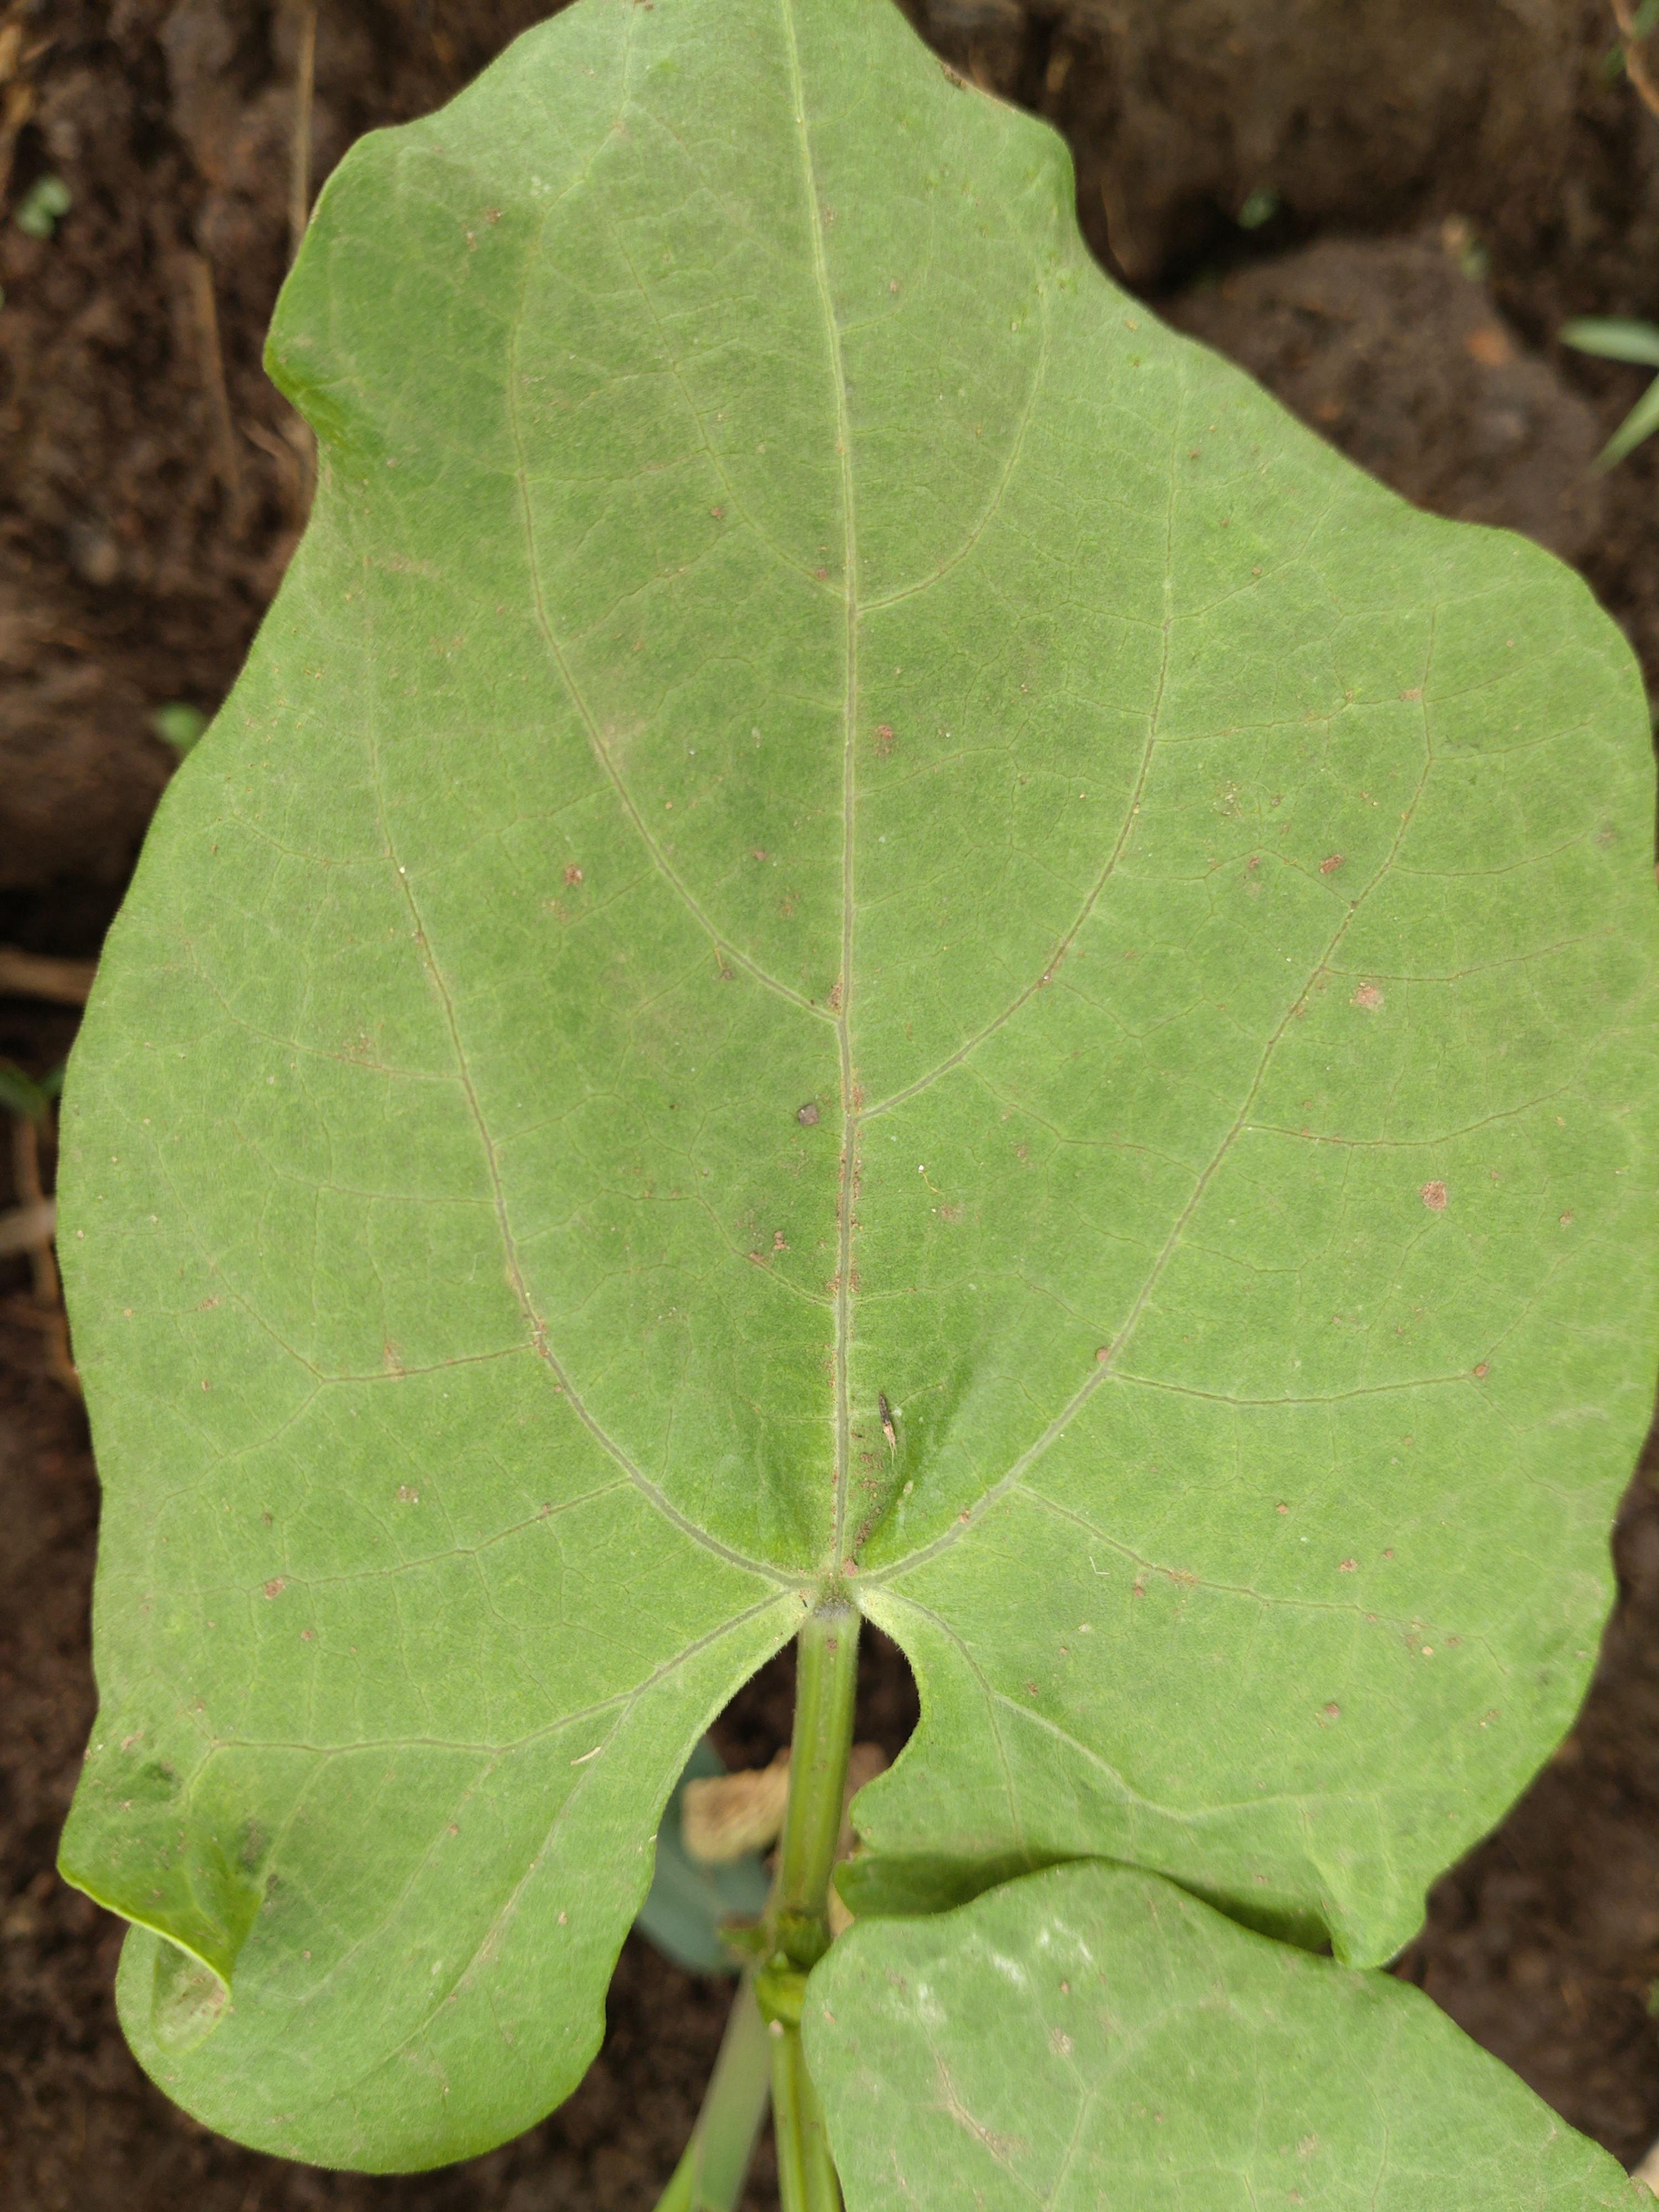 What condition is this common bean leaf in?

healthy
